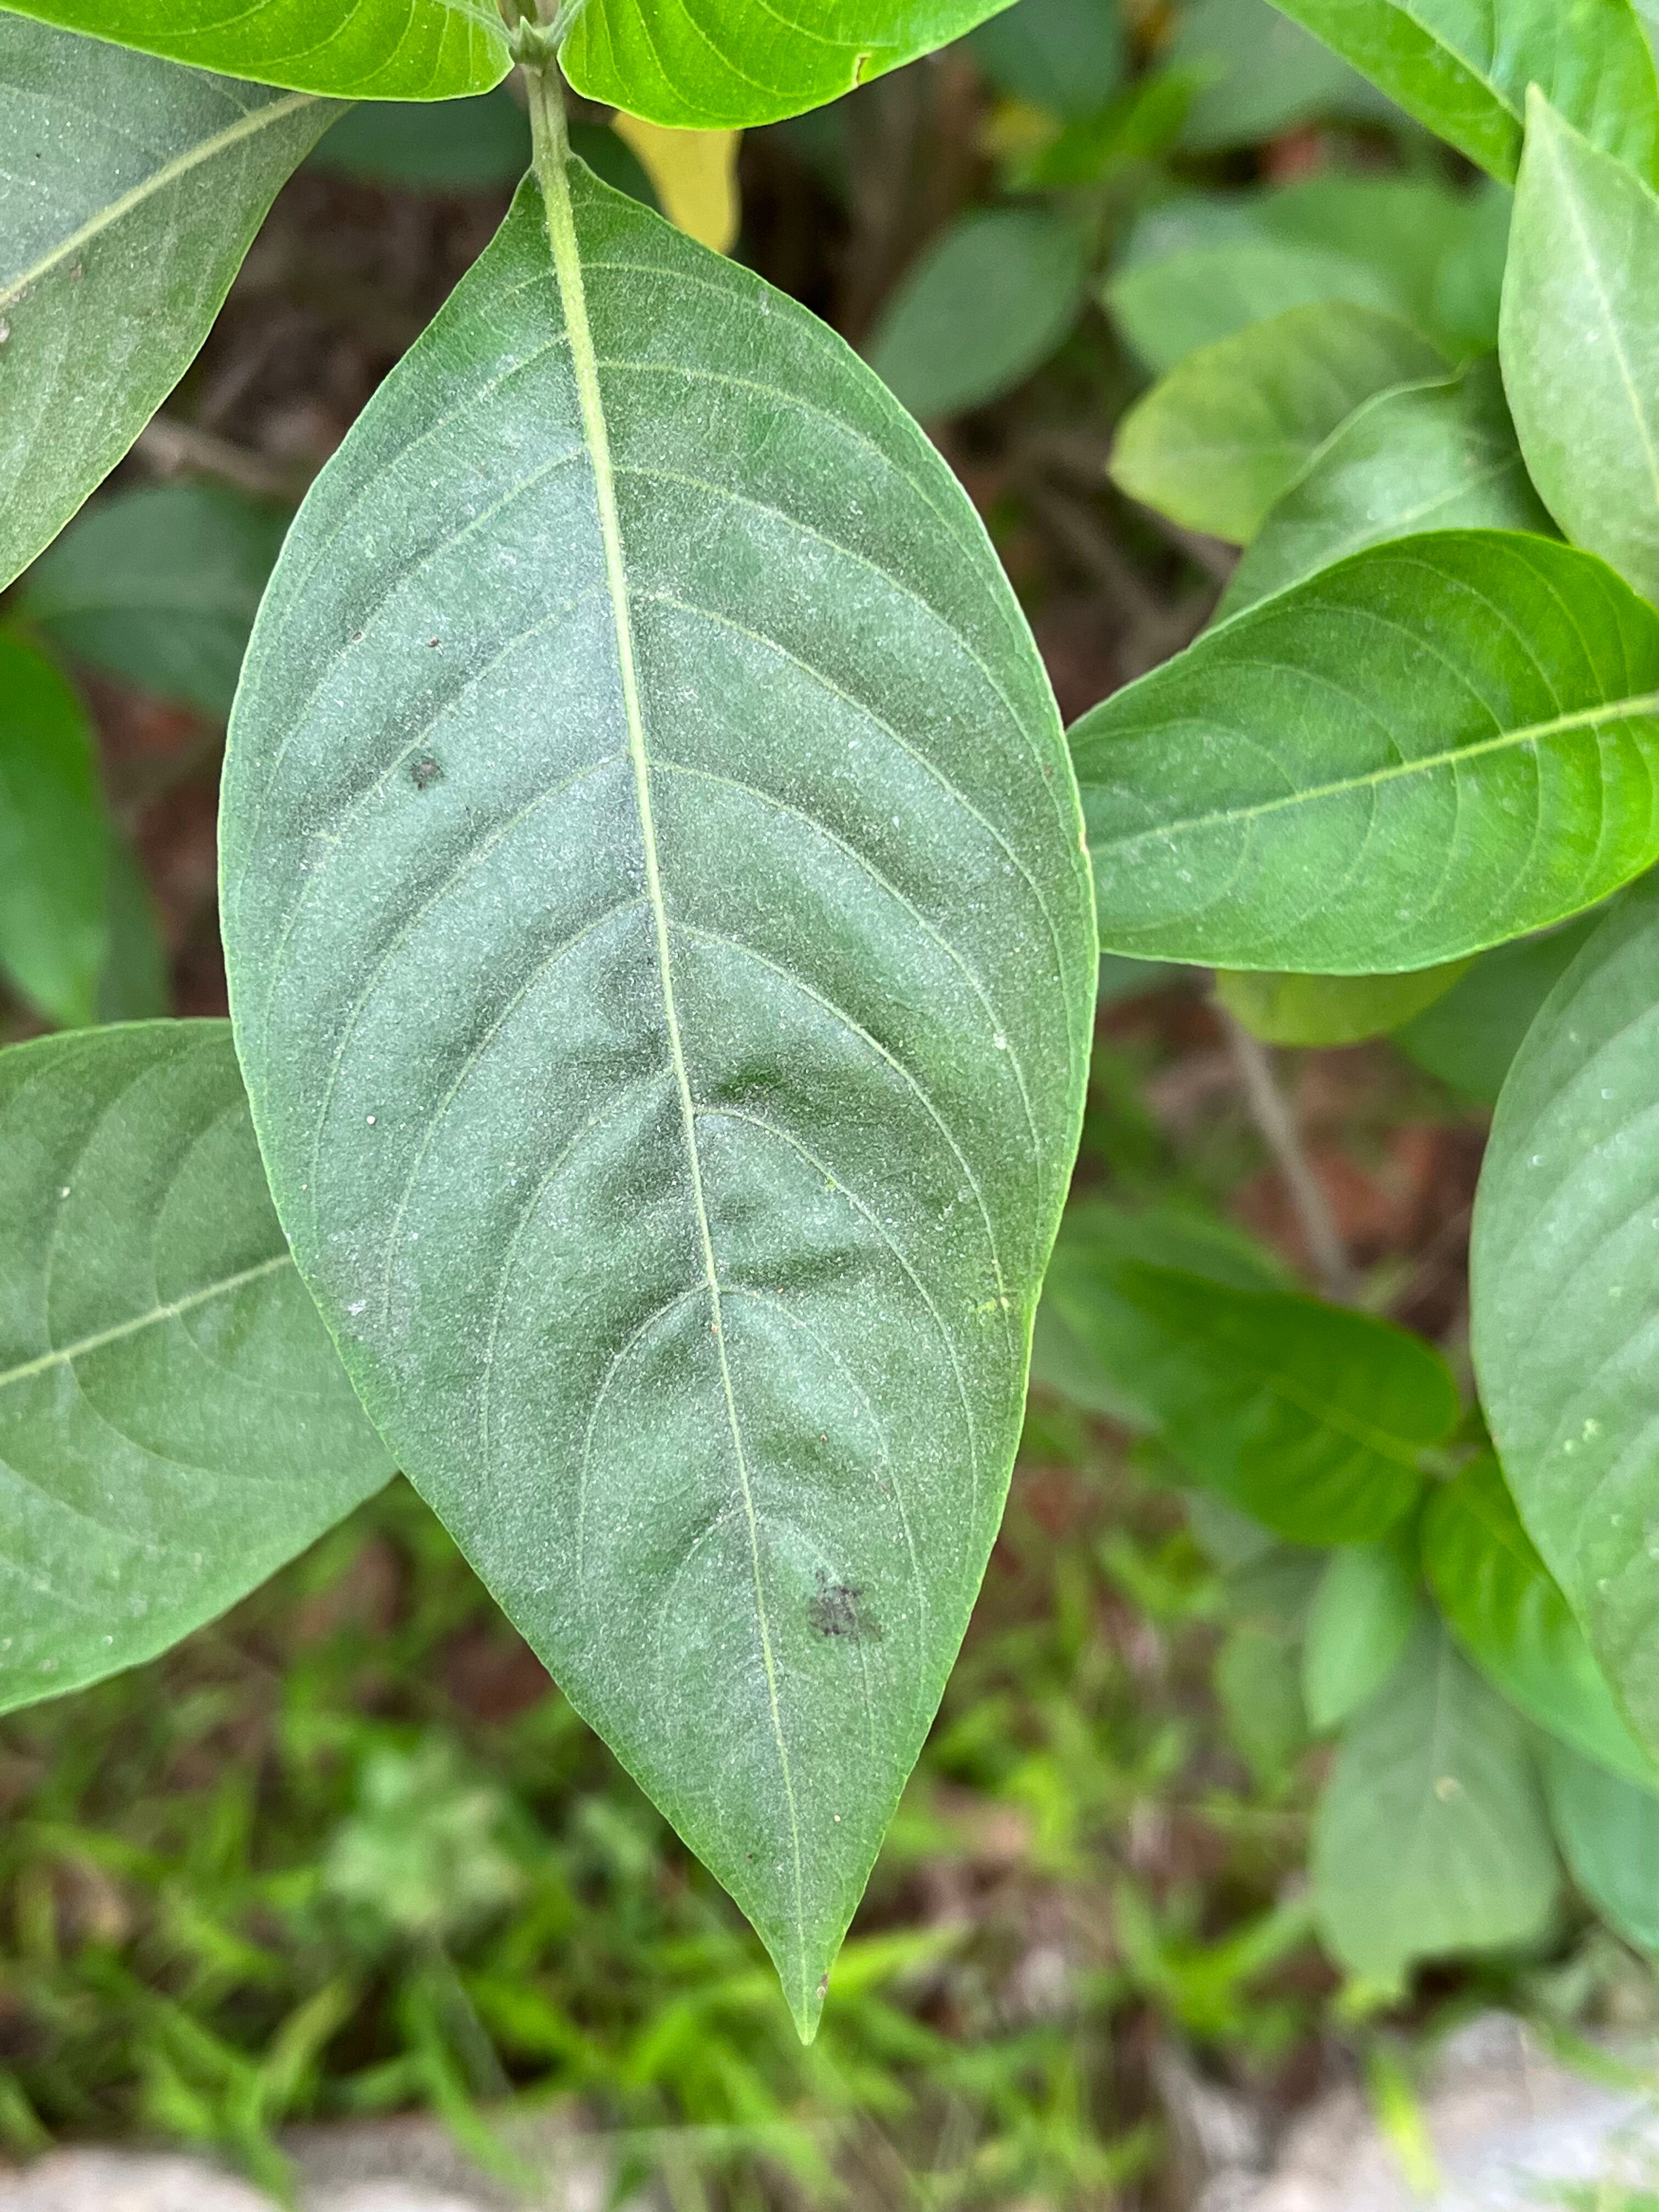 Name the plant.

vasaka
